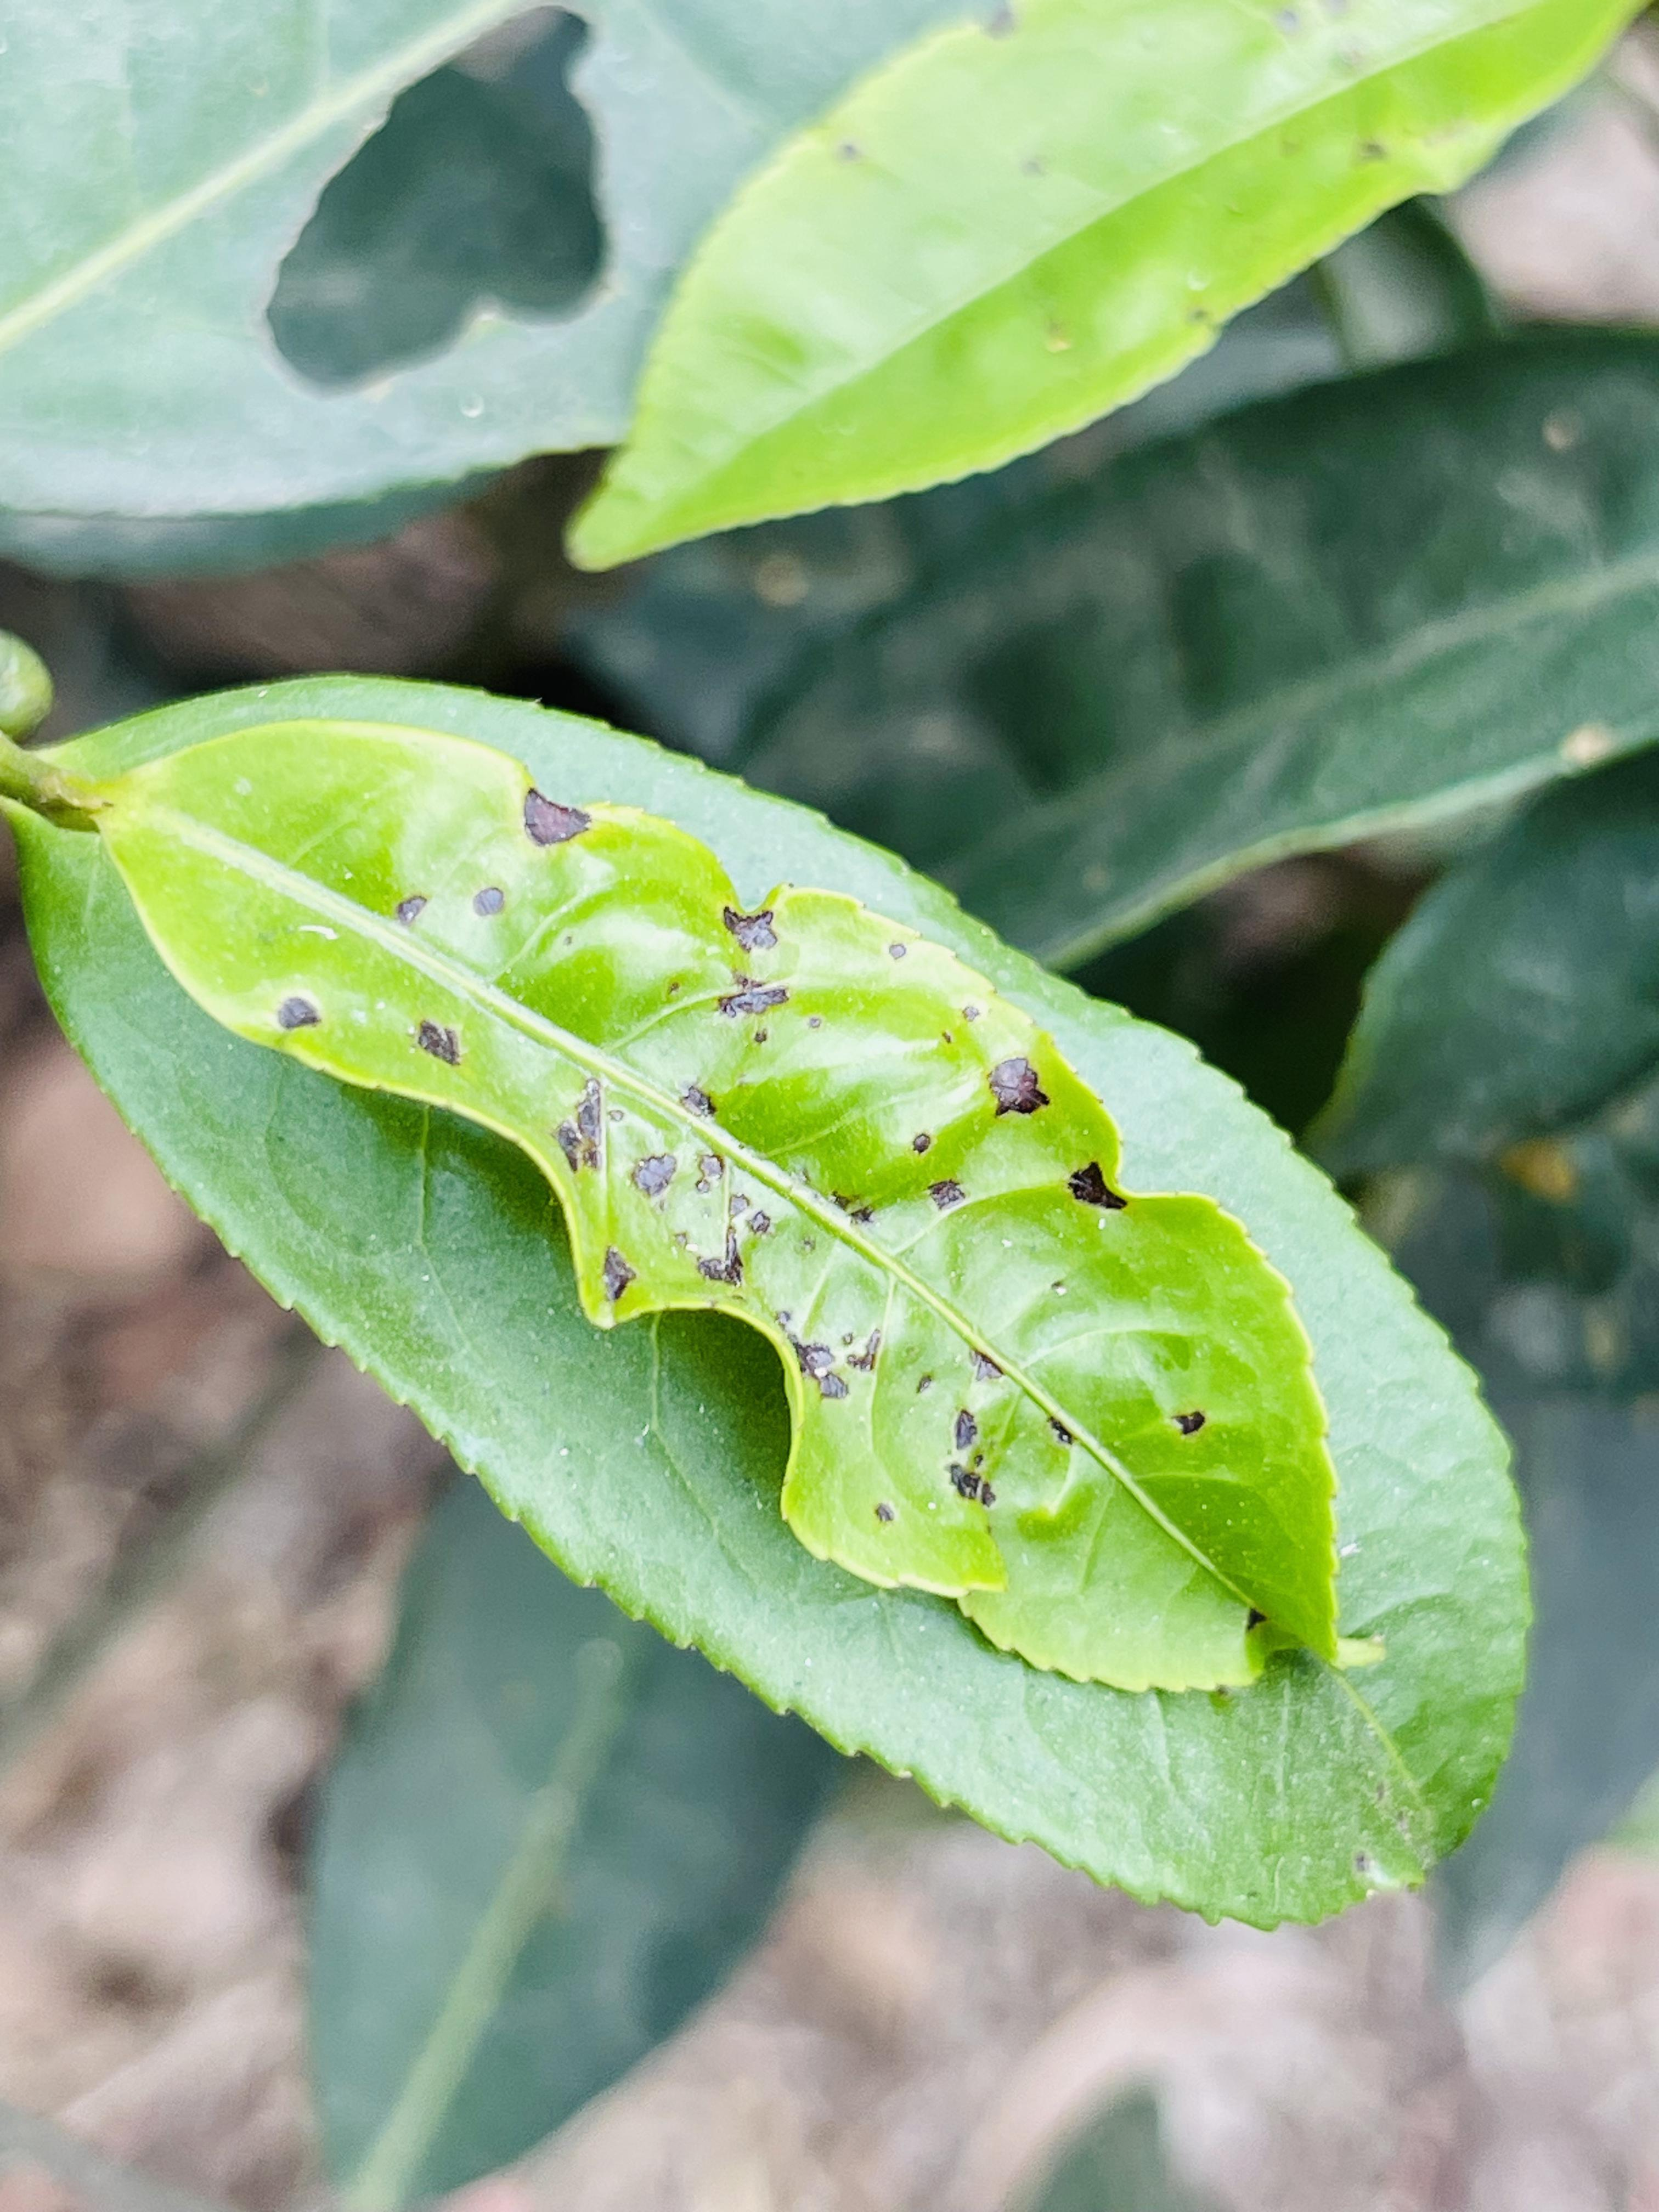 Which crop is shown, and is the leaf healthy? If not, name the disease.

tea, helopeltis
